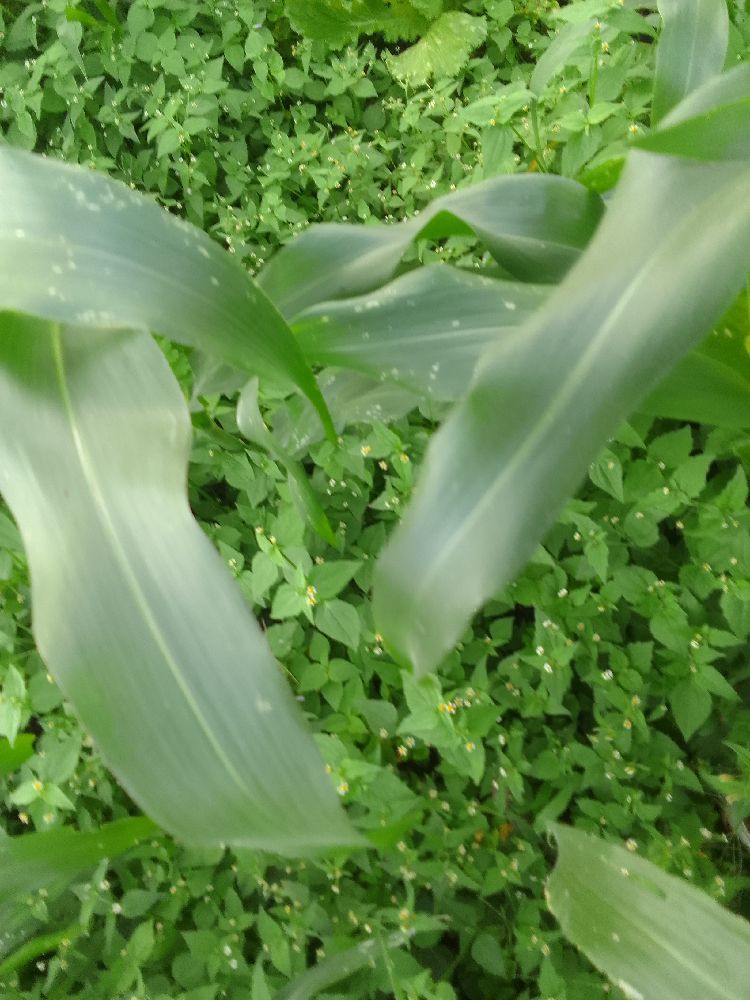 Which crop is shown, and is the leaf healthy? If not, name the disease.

maize, healthy
